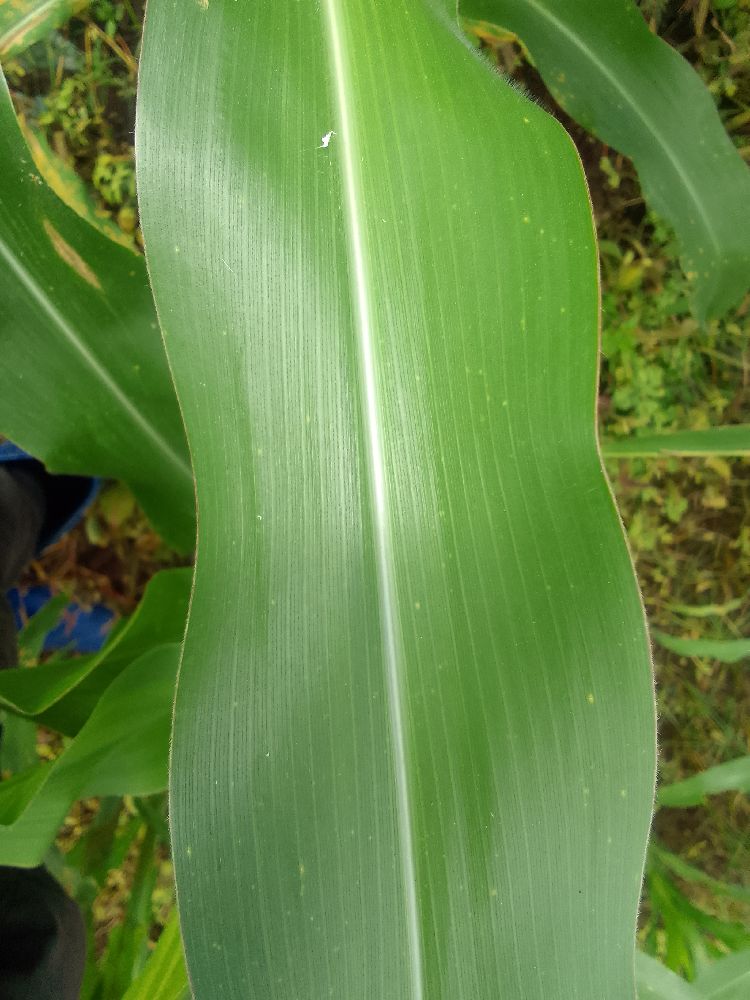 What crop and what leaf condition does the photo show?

maize, healthy
